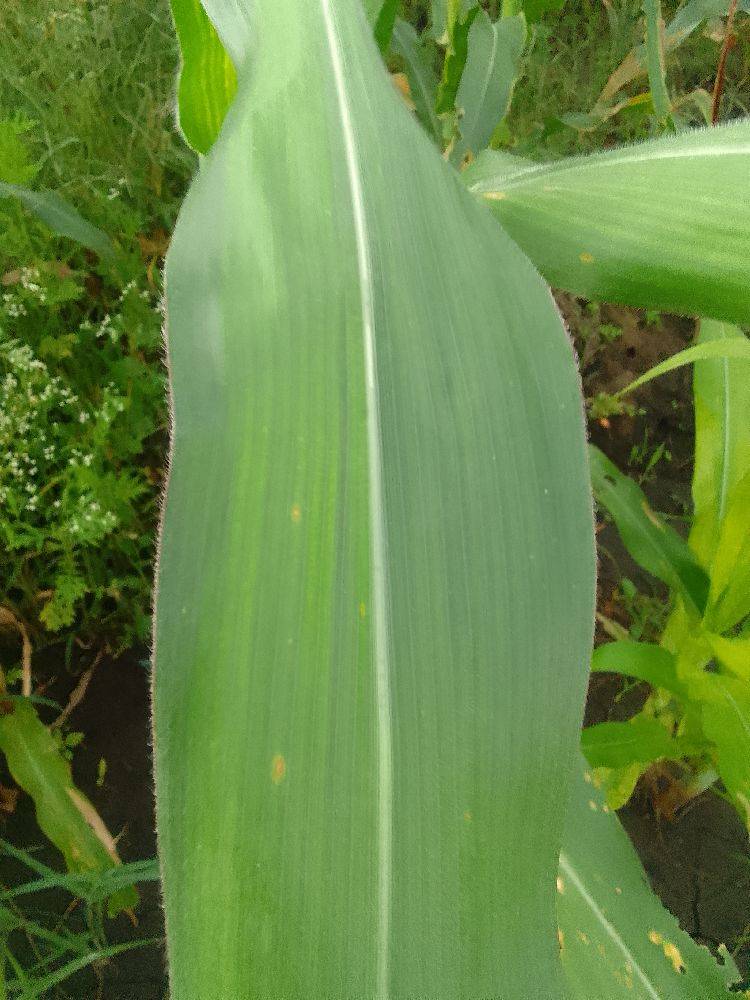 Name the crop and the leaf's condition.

common bean, healthy
